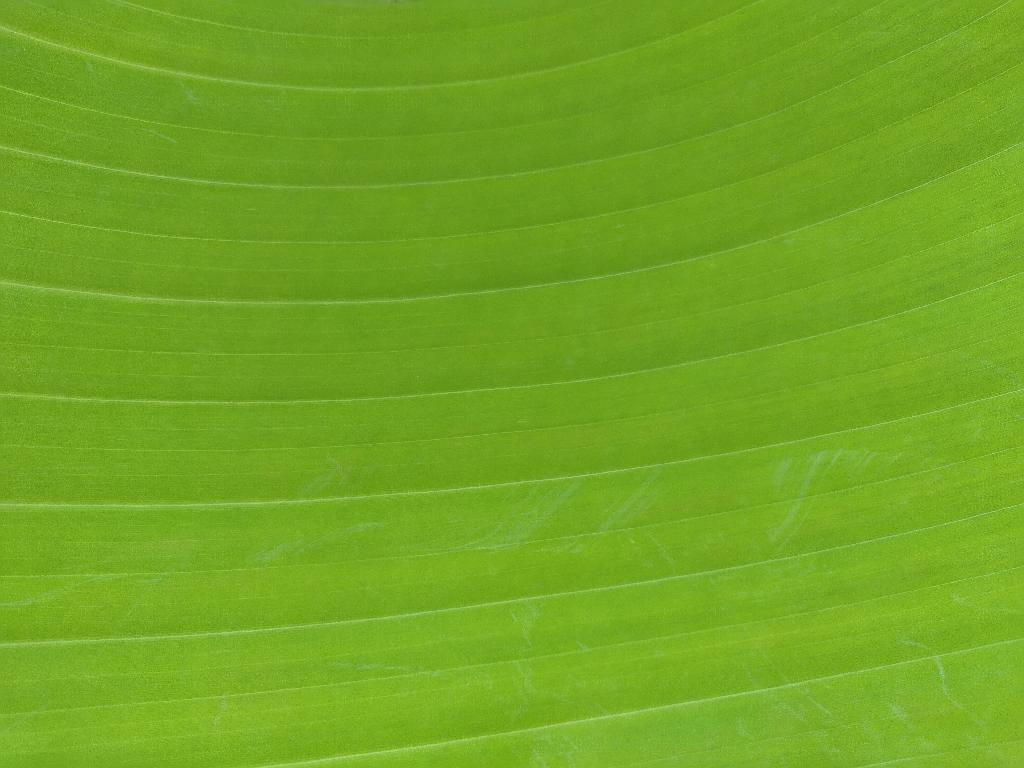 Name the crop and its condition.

banana, healthy
